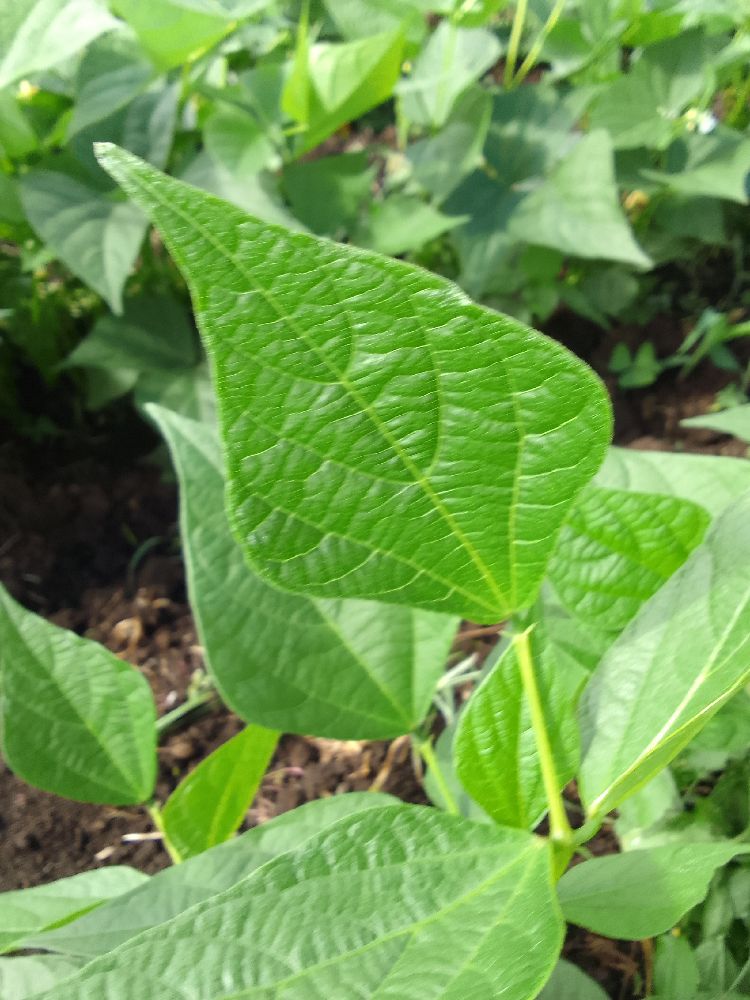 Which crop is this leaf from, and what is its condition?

common bean, healthy
